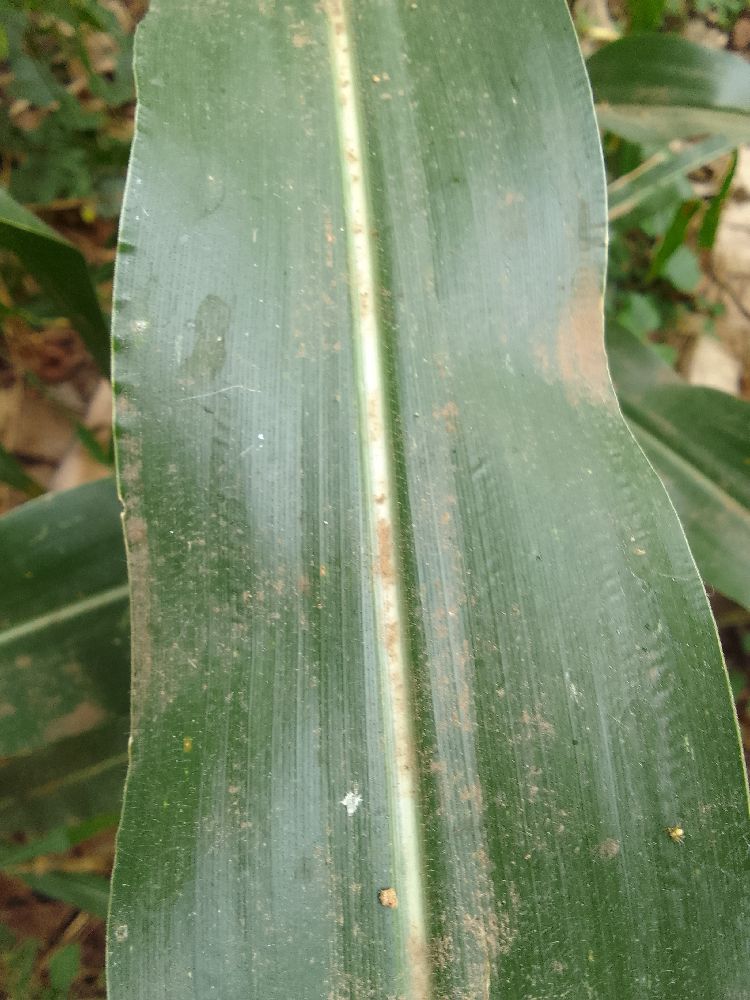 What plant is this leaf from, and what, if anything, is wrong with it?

maize, healthy
